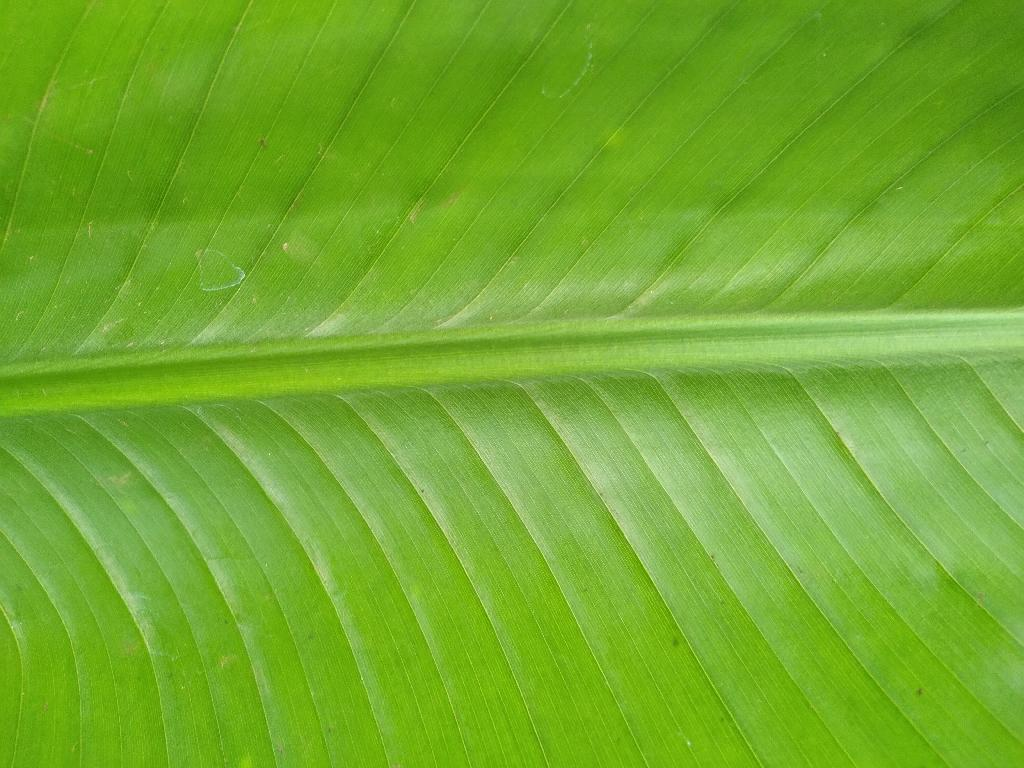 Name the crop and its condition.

banana, healthy
